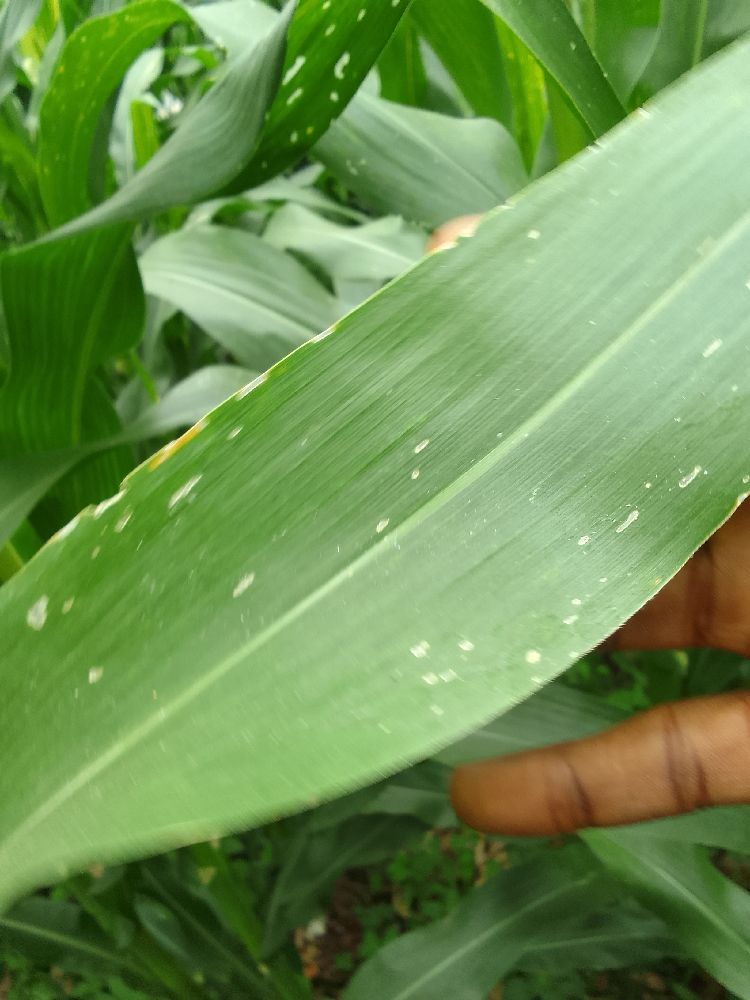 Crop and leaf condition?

maize, healthy
